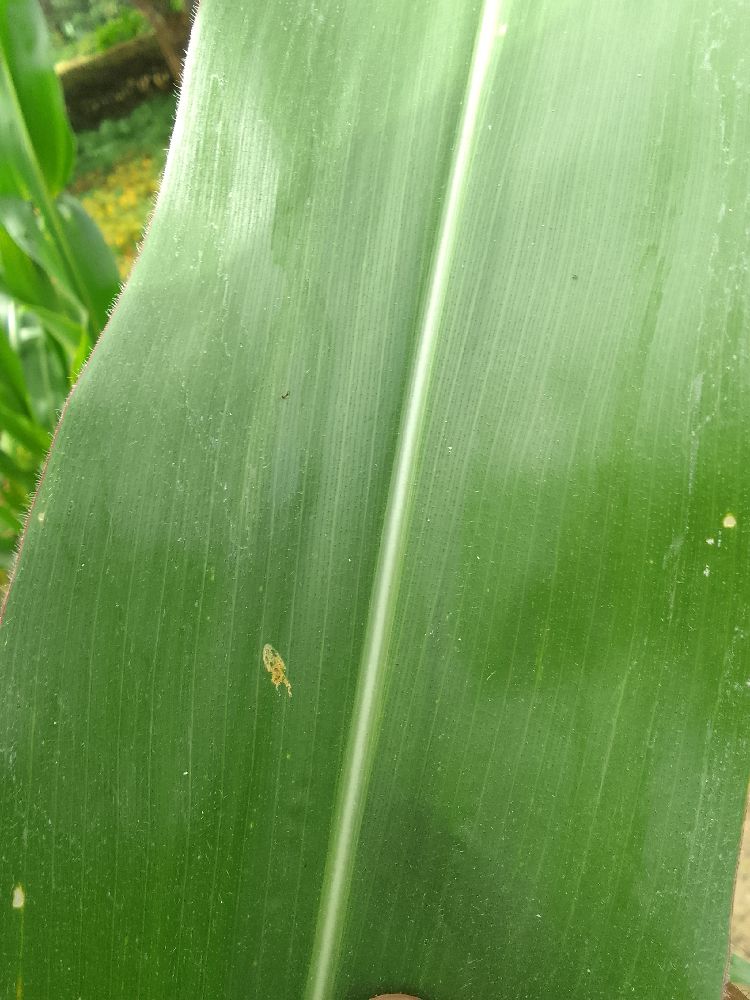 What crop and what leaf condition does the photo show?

maize, healthy
